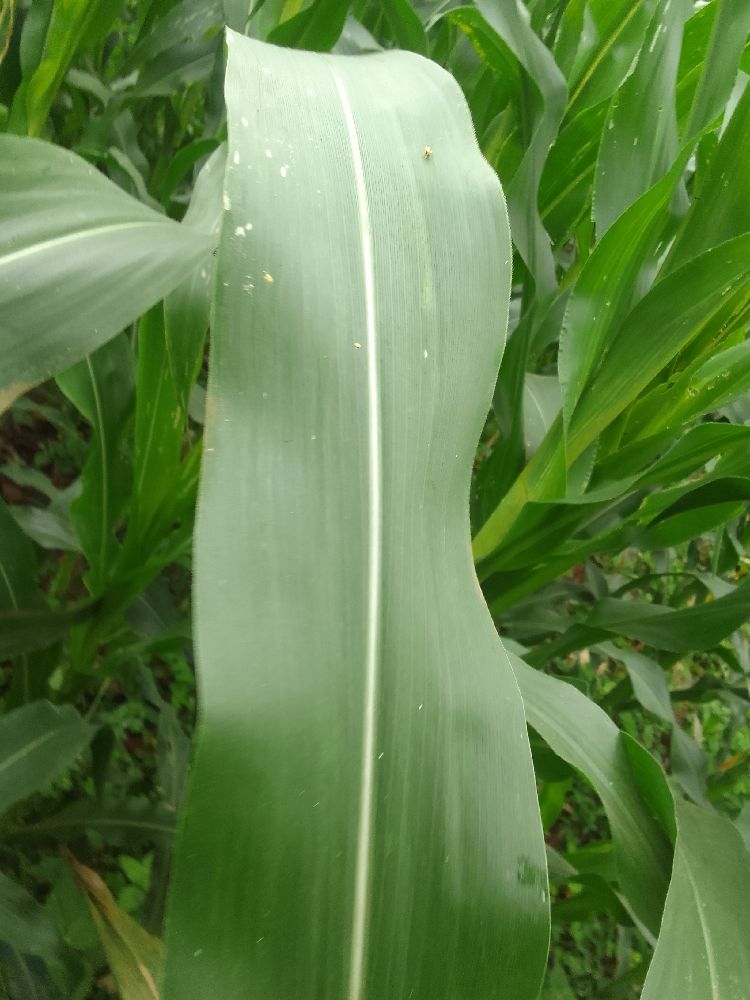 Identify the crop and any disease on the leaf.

maize, healthy
